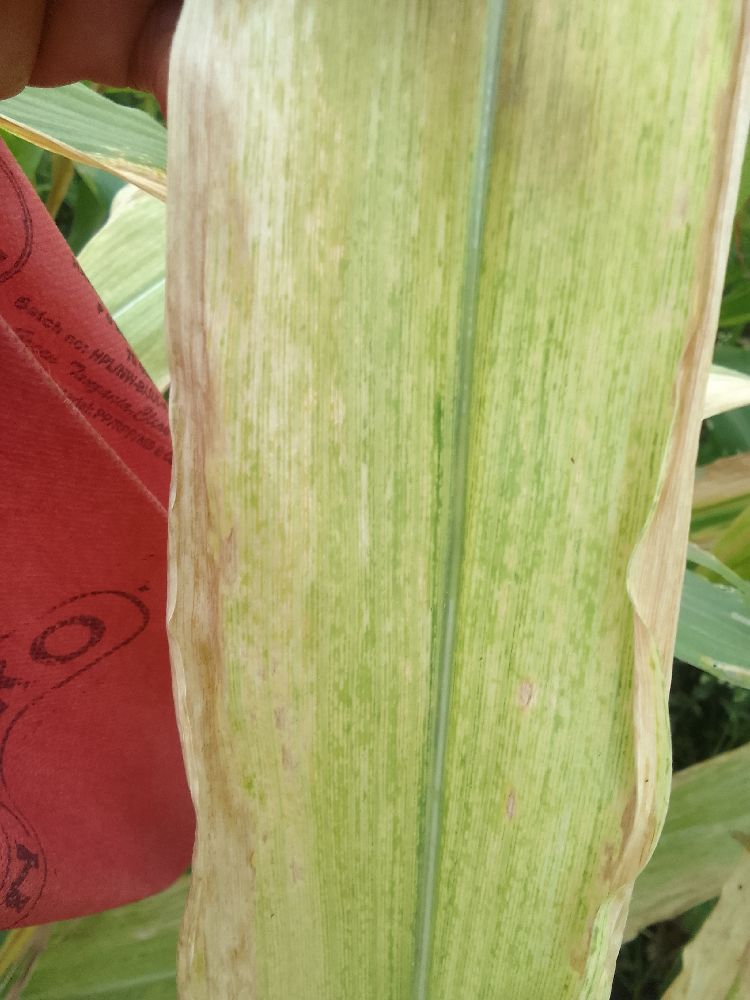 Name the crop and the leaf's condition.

maize, maize lethal necrosis
